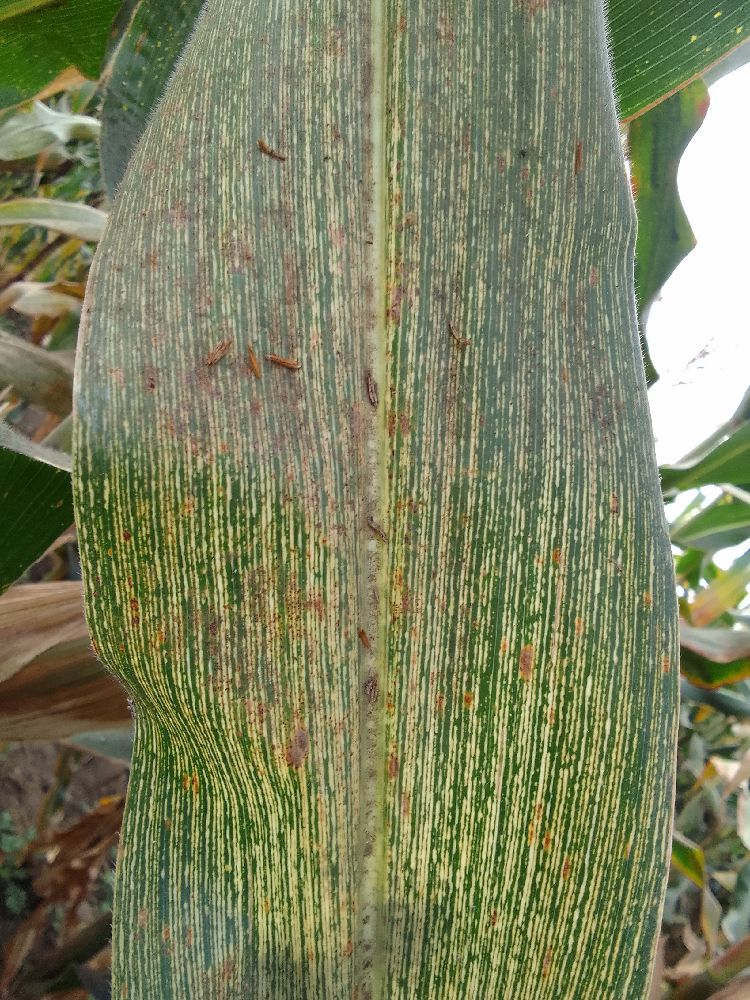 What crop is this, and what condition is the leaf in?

maize, maize streak virus
